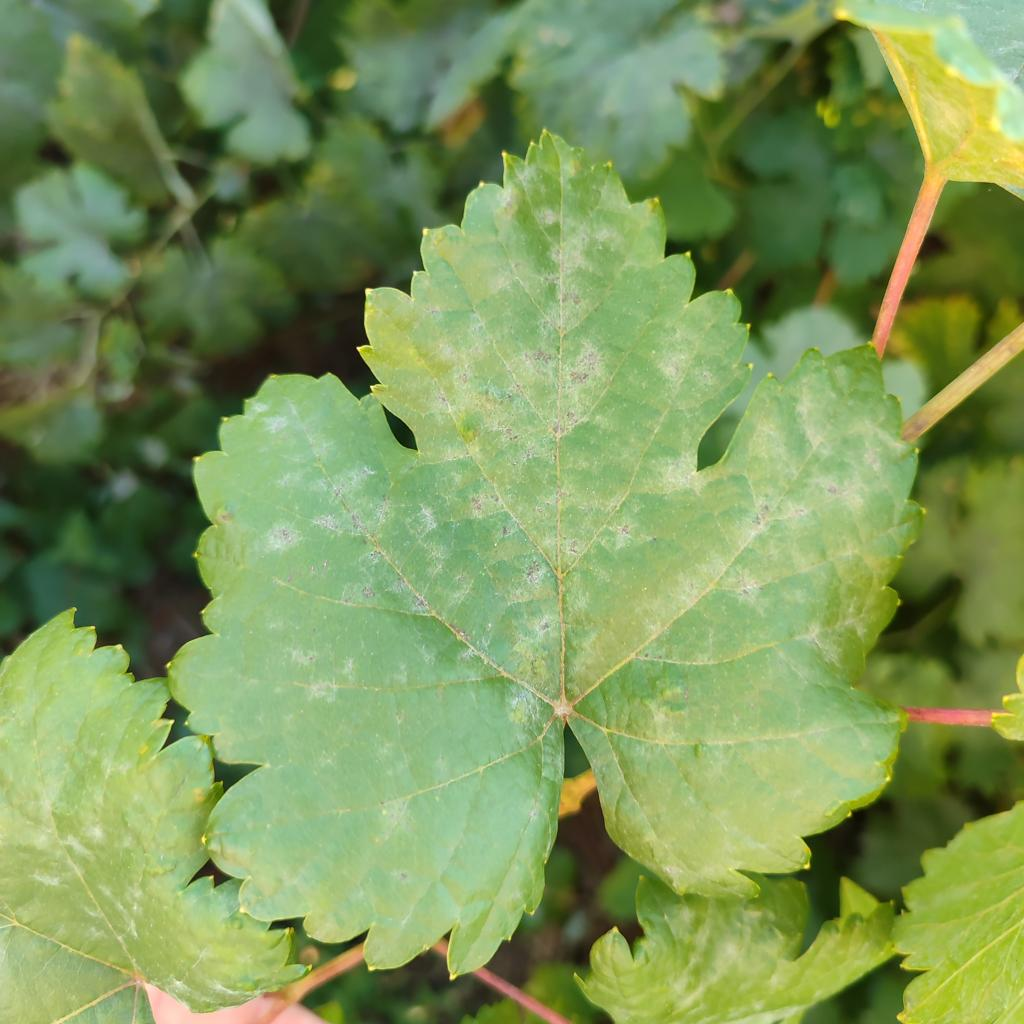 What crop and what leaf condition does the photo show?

grapevine, powdery mildew
